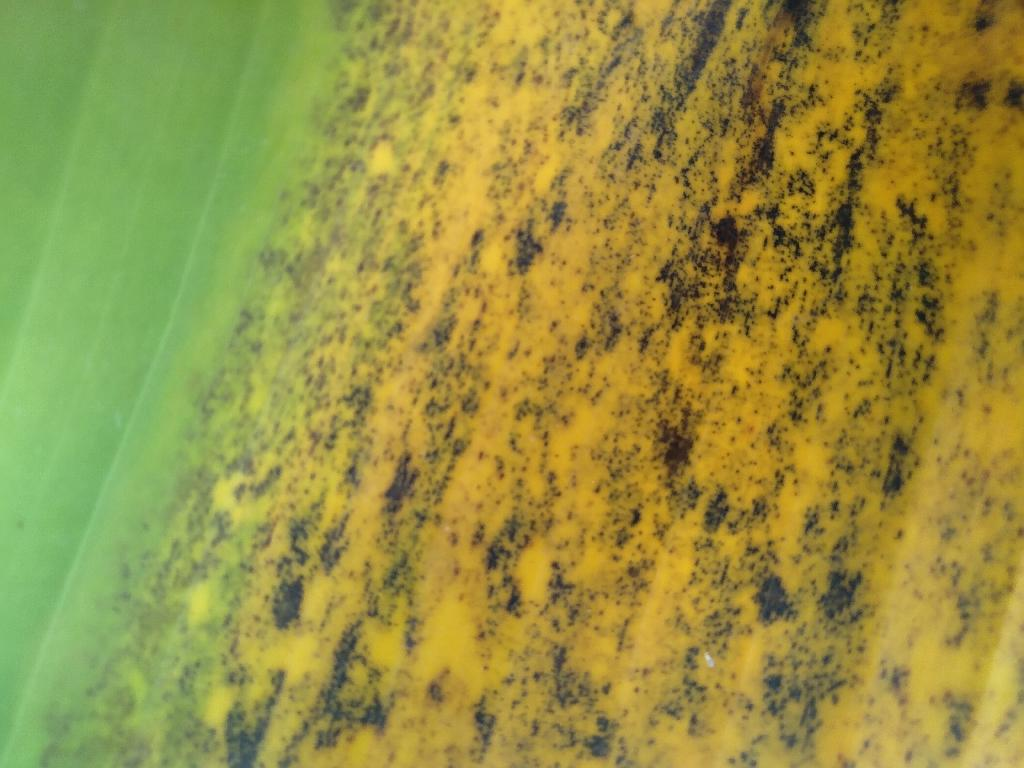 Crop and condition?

banana, black sigatoka
